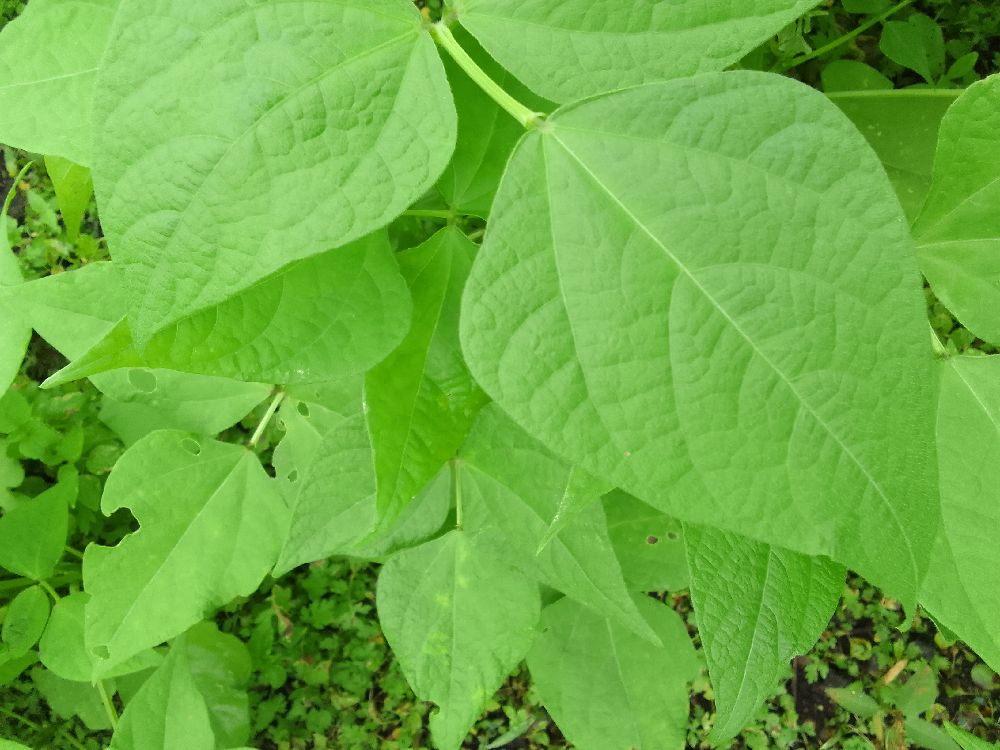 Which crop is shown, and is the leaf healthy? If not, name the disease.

common bean, healthy
